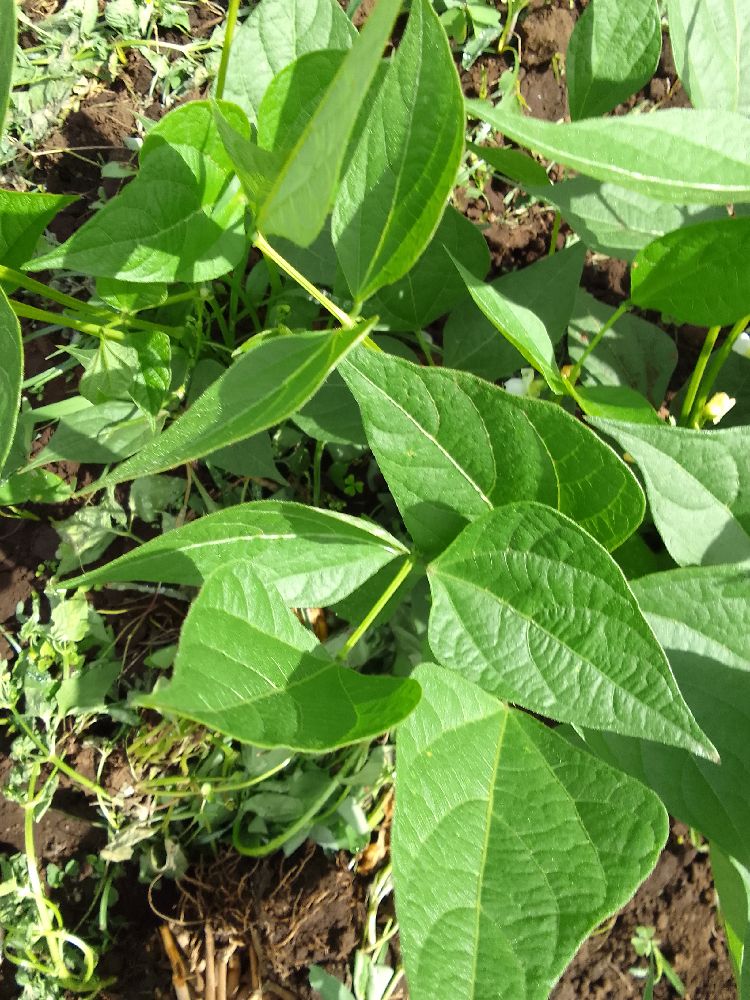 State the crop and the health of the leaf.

common bean, healthy
